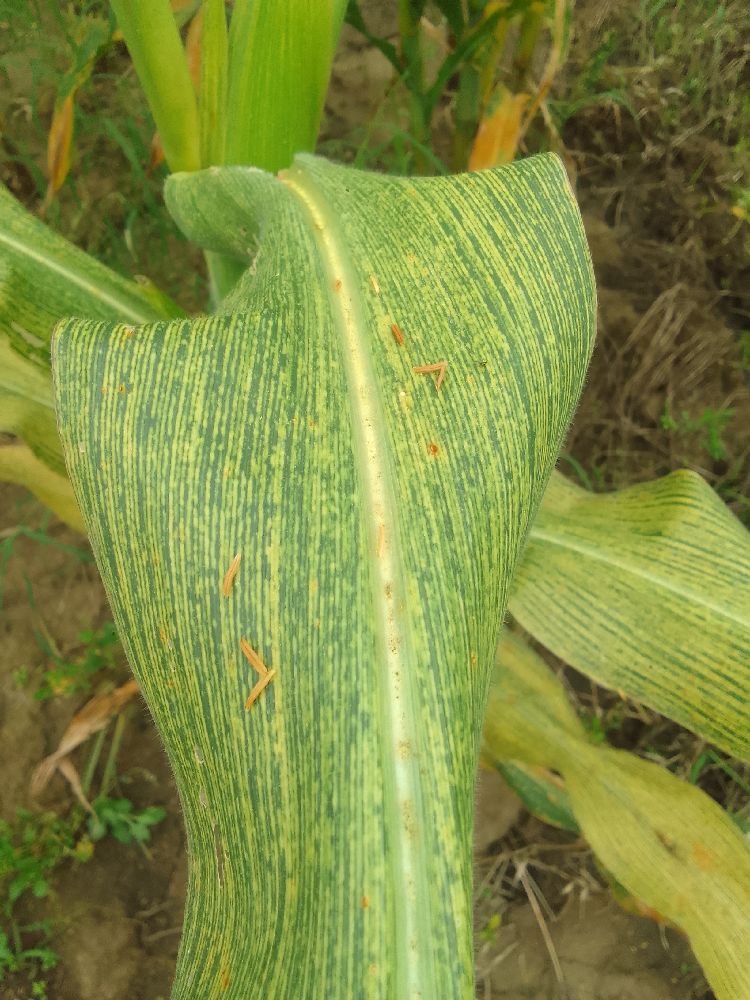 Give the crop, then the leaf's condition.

maize, maize streak virus
